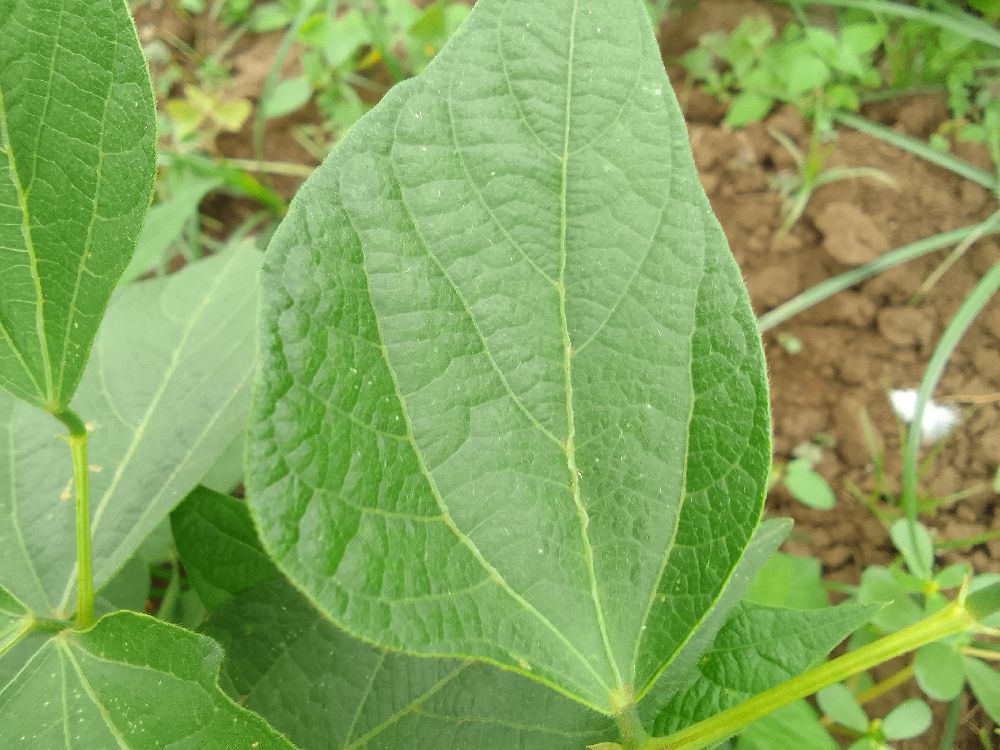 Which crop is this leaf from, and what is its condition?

common bean, healthy
